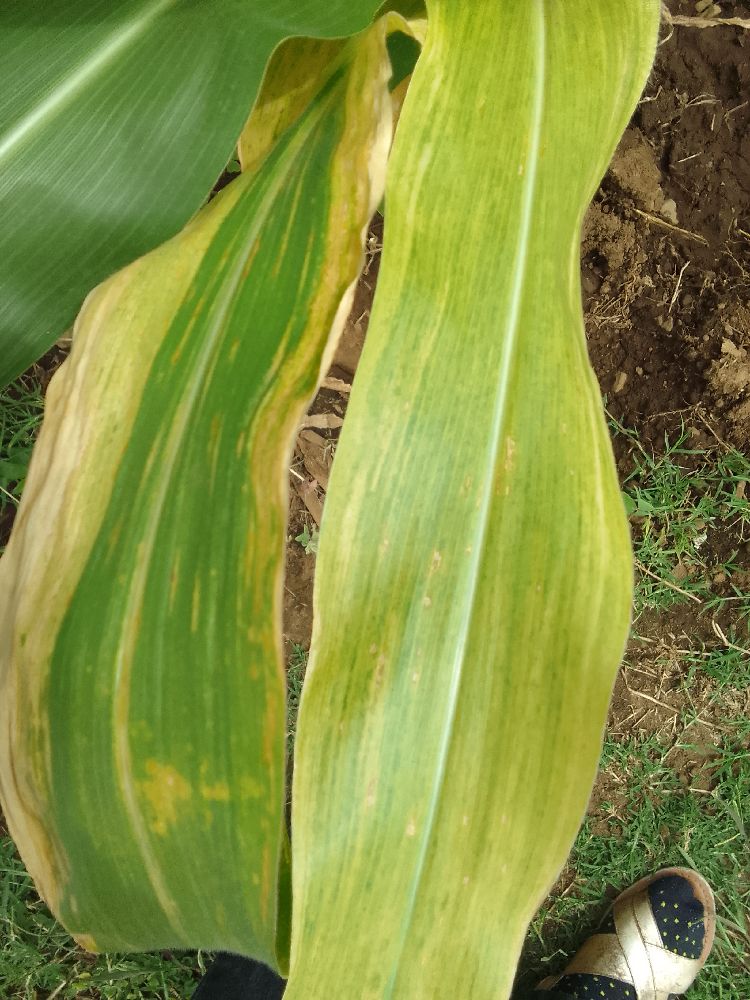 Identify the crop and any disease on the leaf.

maize, maize lethal necrosis
